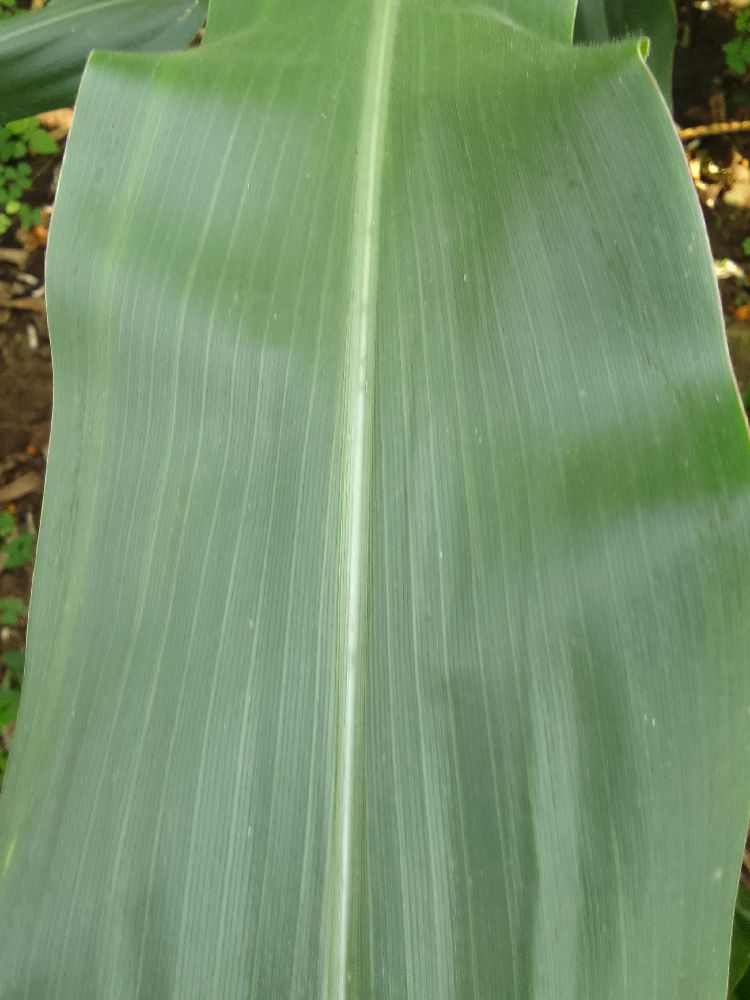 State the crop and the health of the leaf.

maize, healthy
